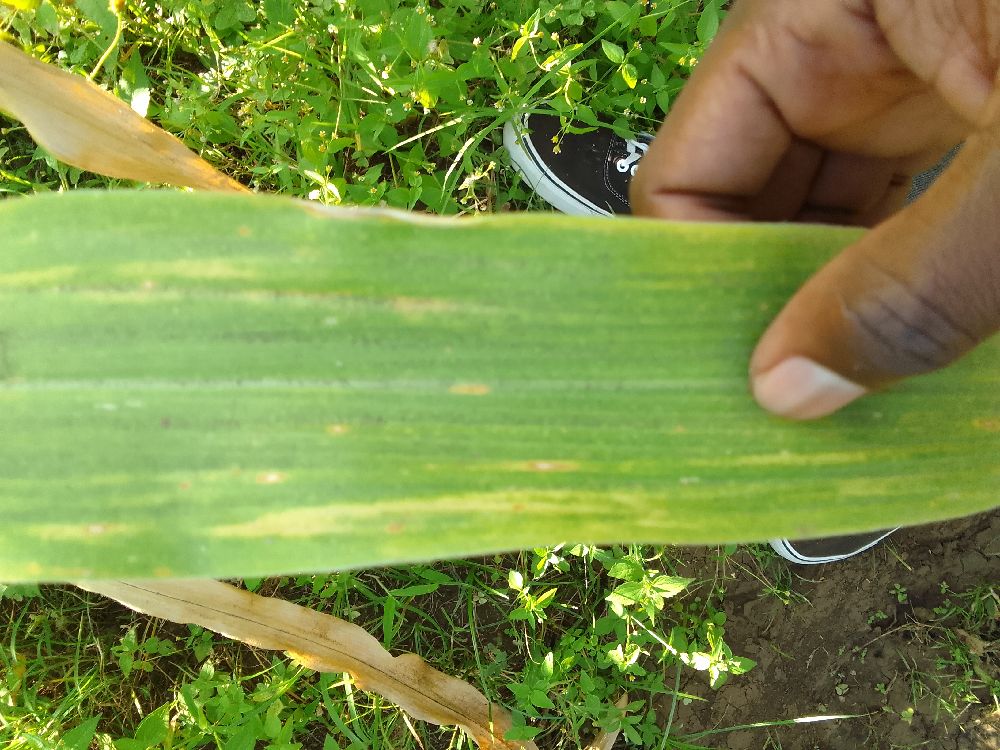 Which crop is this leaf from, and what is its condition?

maize, maize lethal necrosis
